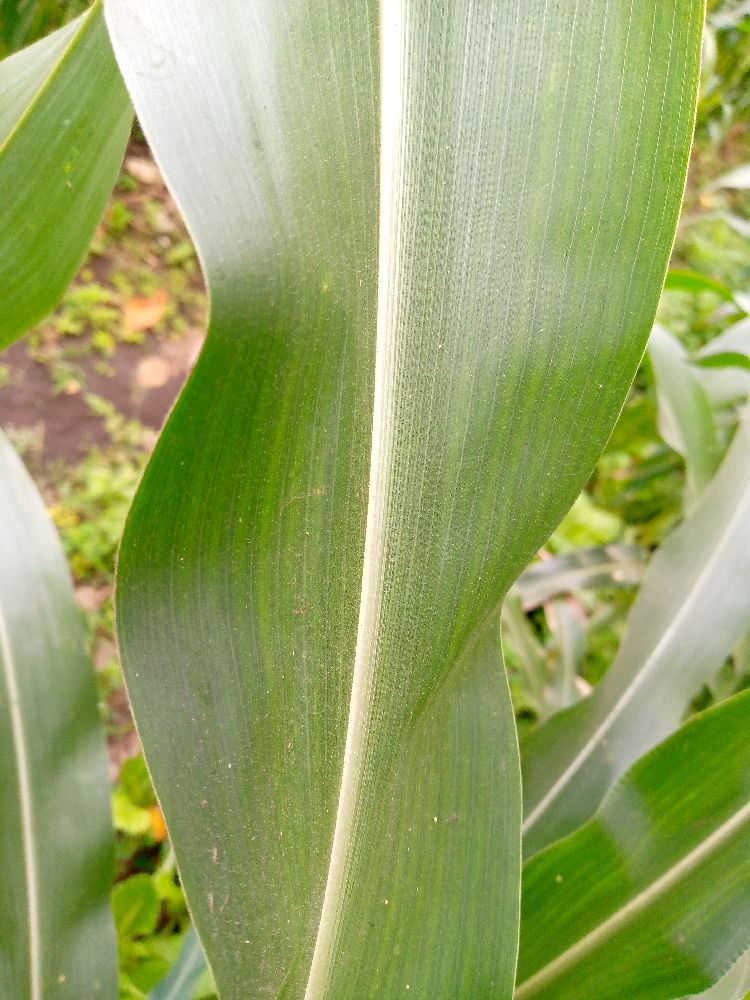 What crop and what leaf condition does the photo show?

maize, healthy
